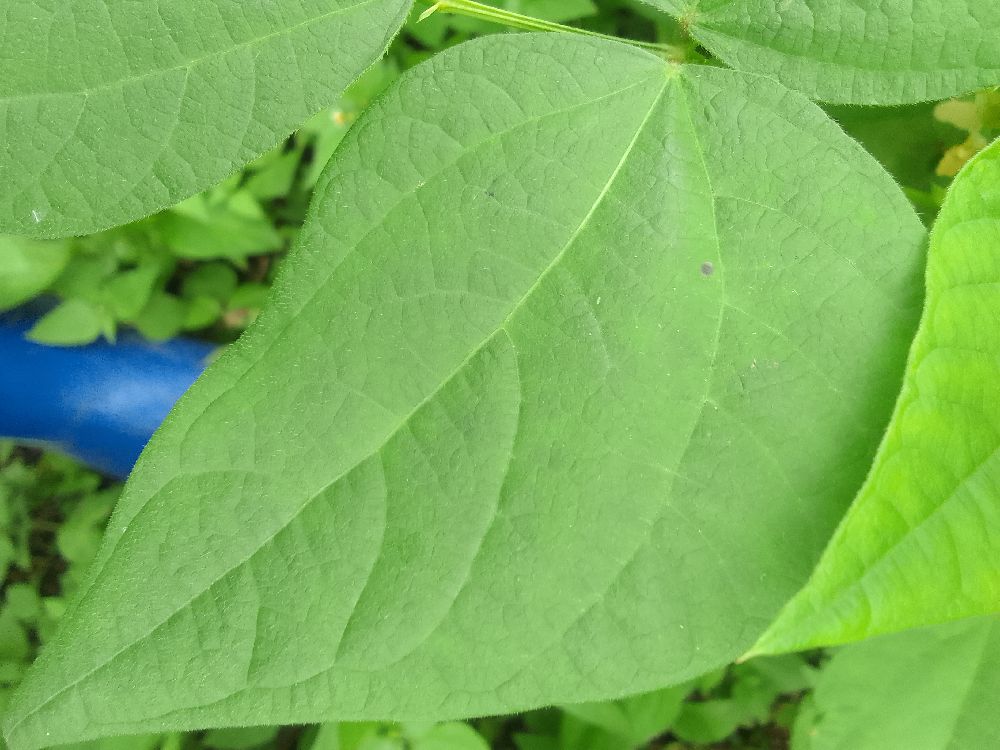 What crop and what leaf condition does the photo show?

common bean, healthy
